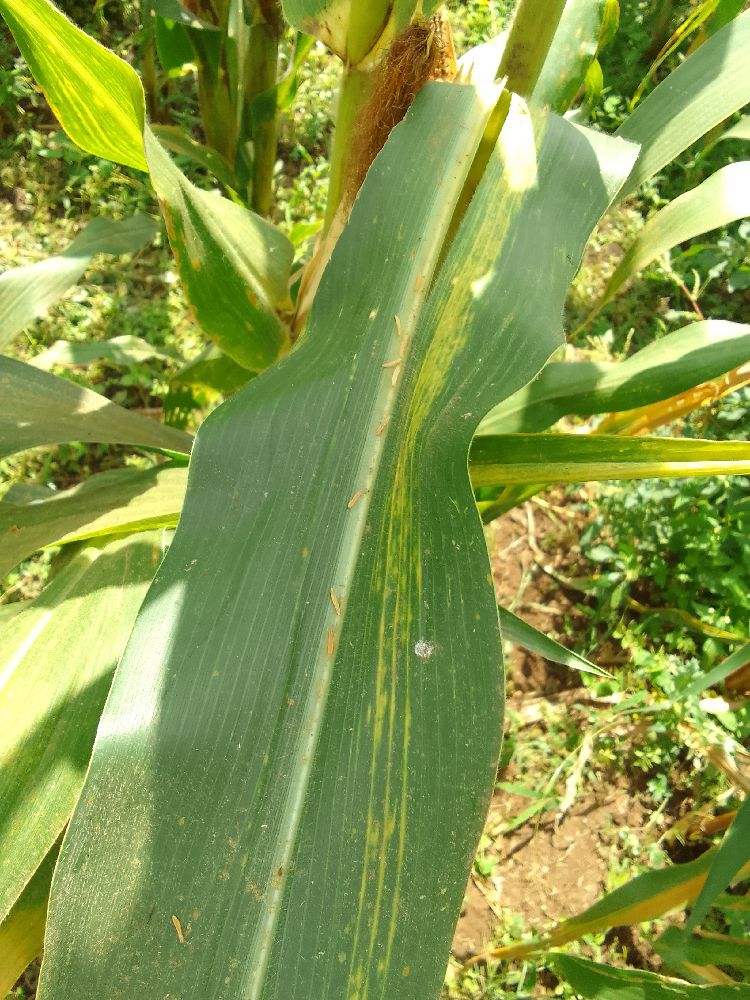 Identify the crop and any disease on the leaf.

maize, maize lethal necrosis
